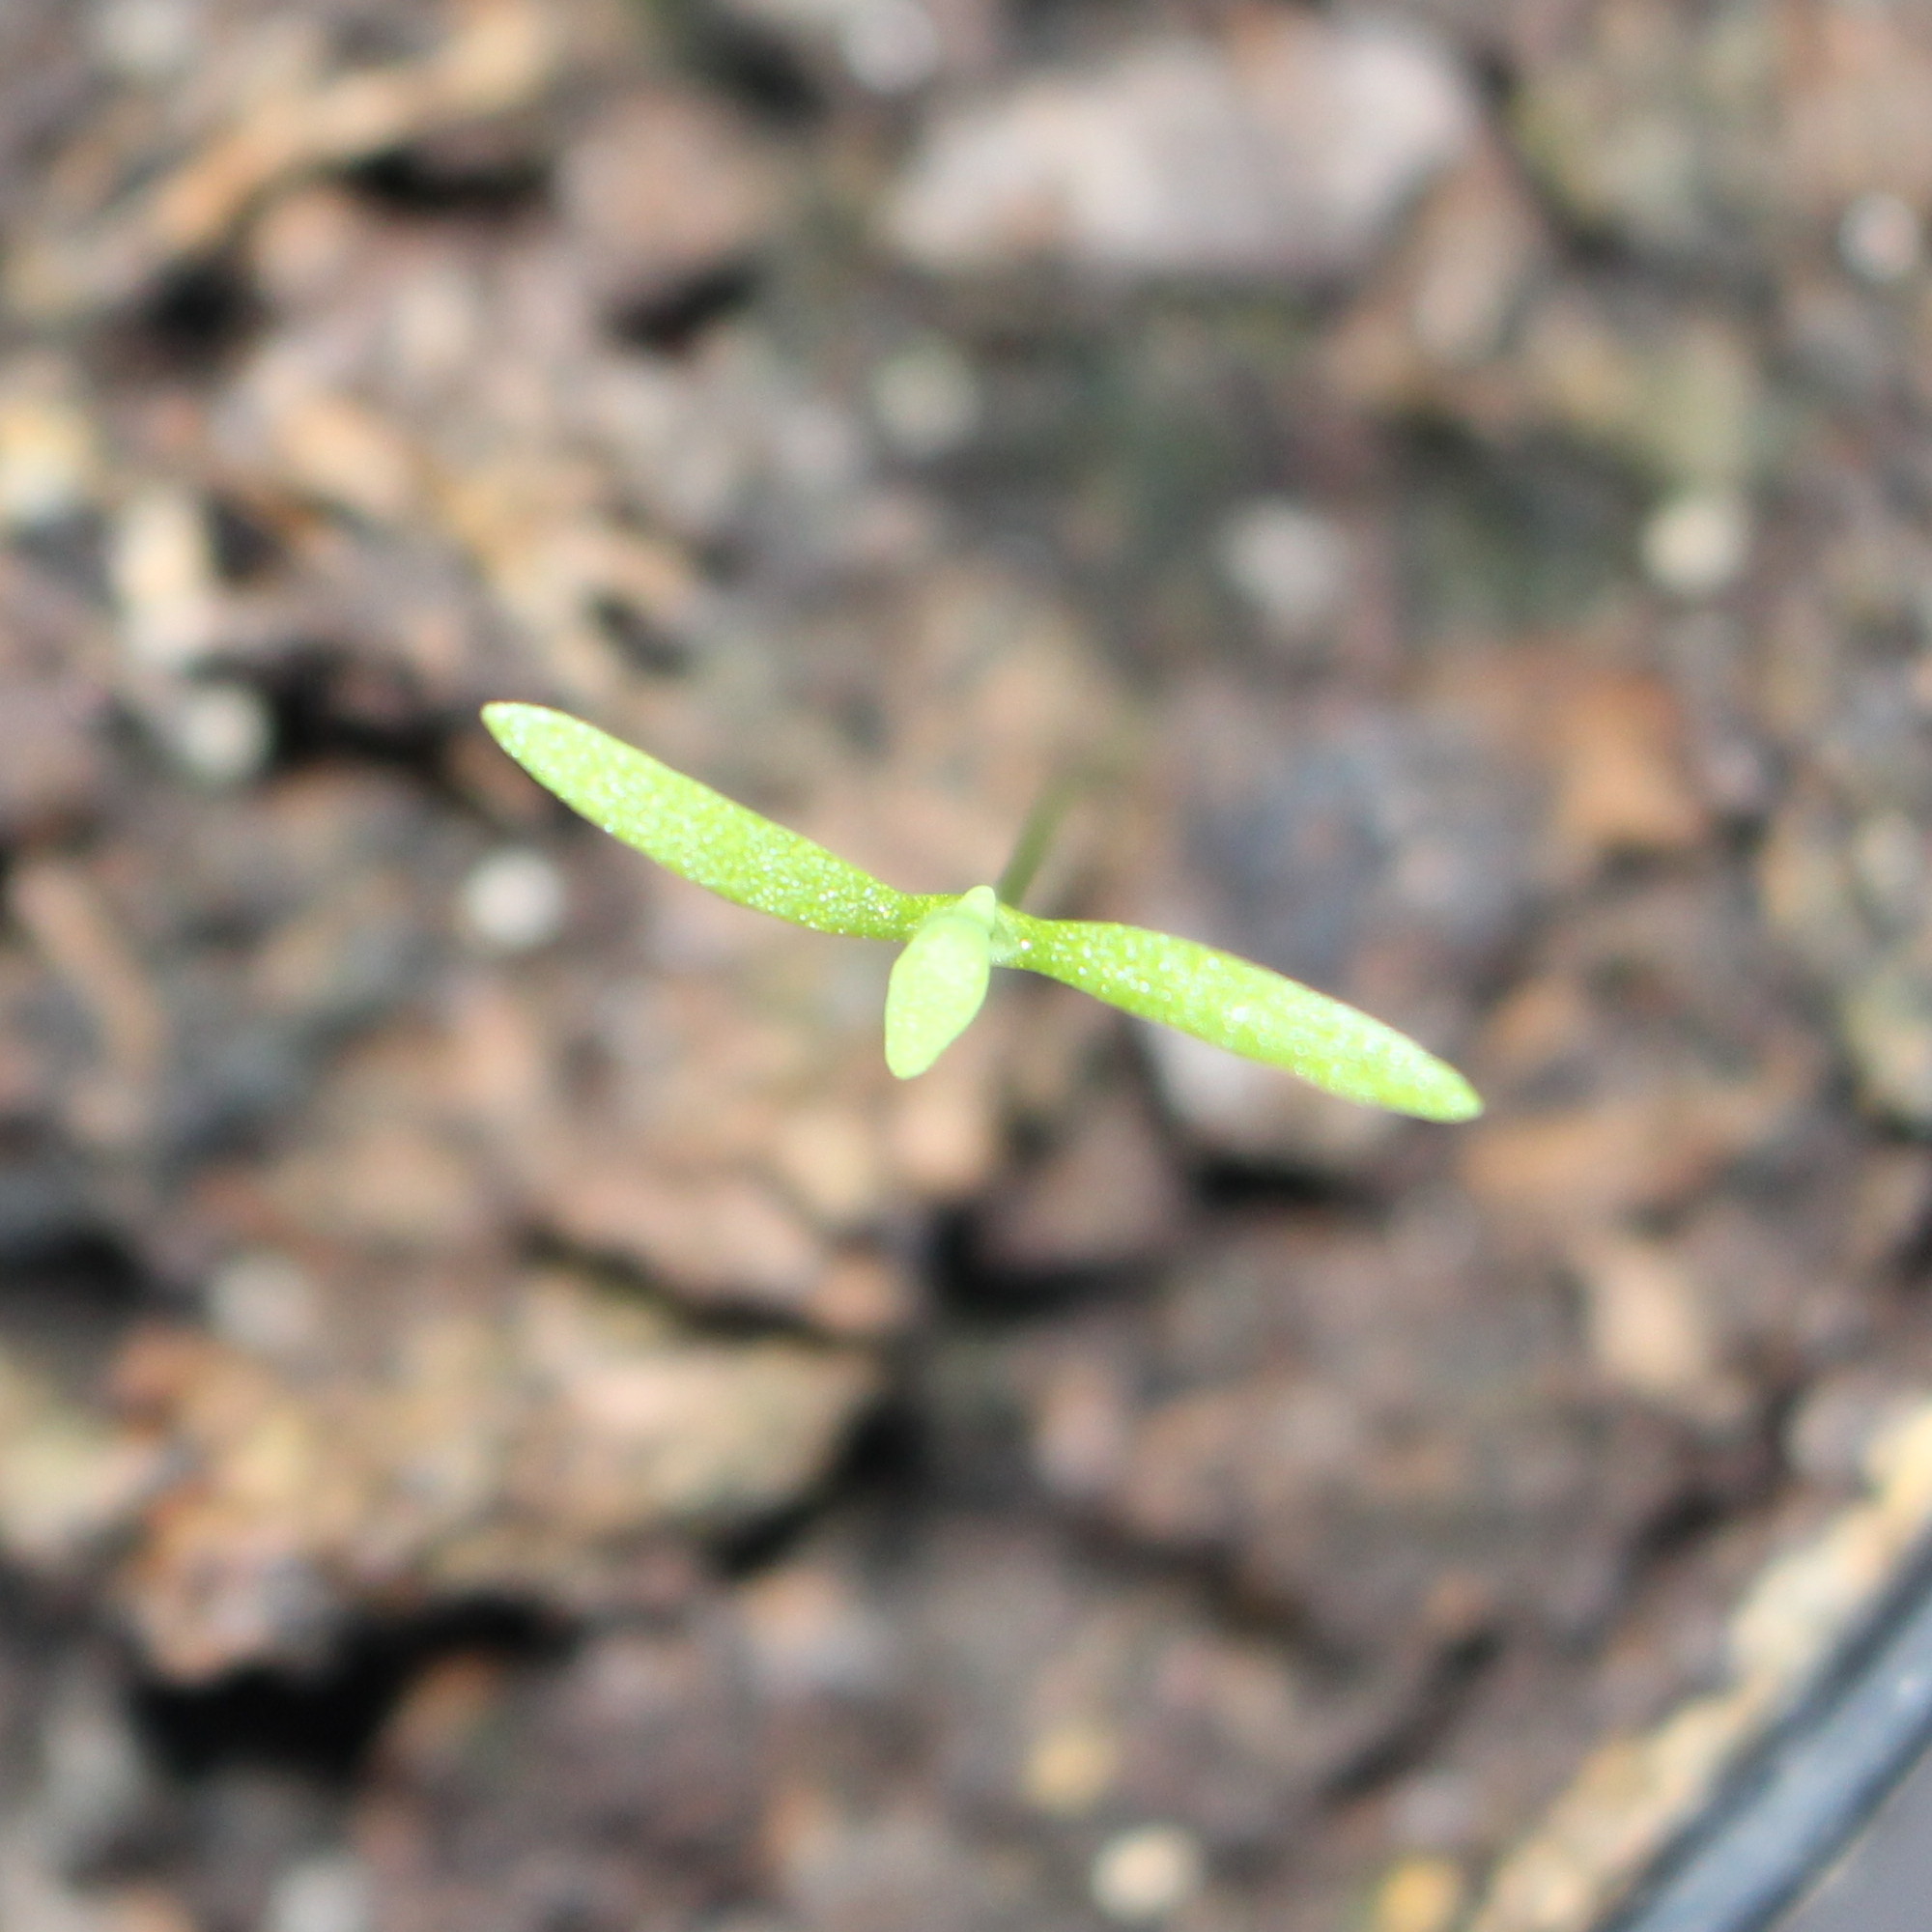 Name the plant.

Papaver rhoeas
